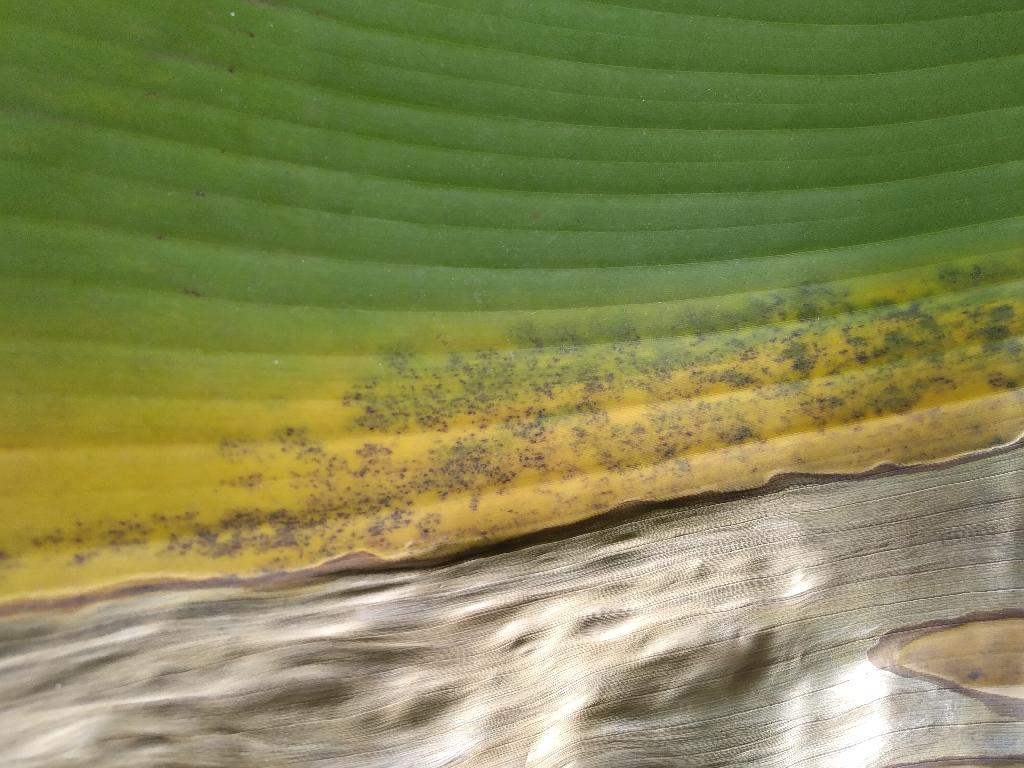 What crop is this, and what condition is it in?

banana, black sigatoka
